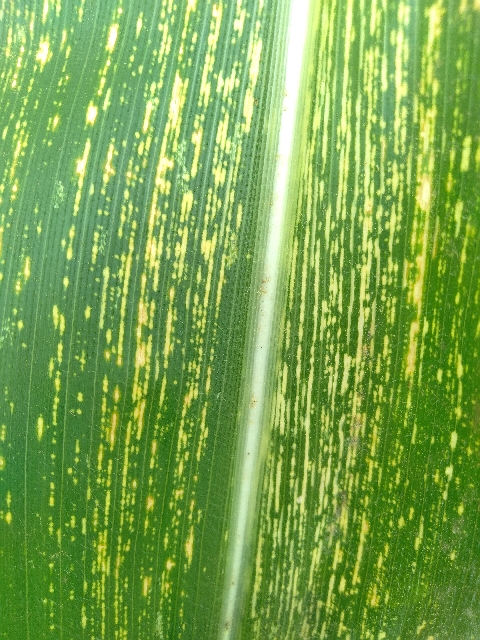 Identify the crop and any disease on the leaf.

maize, maize streak virus
